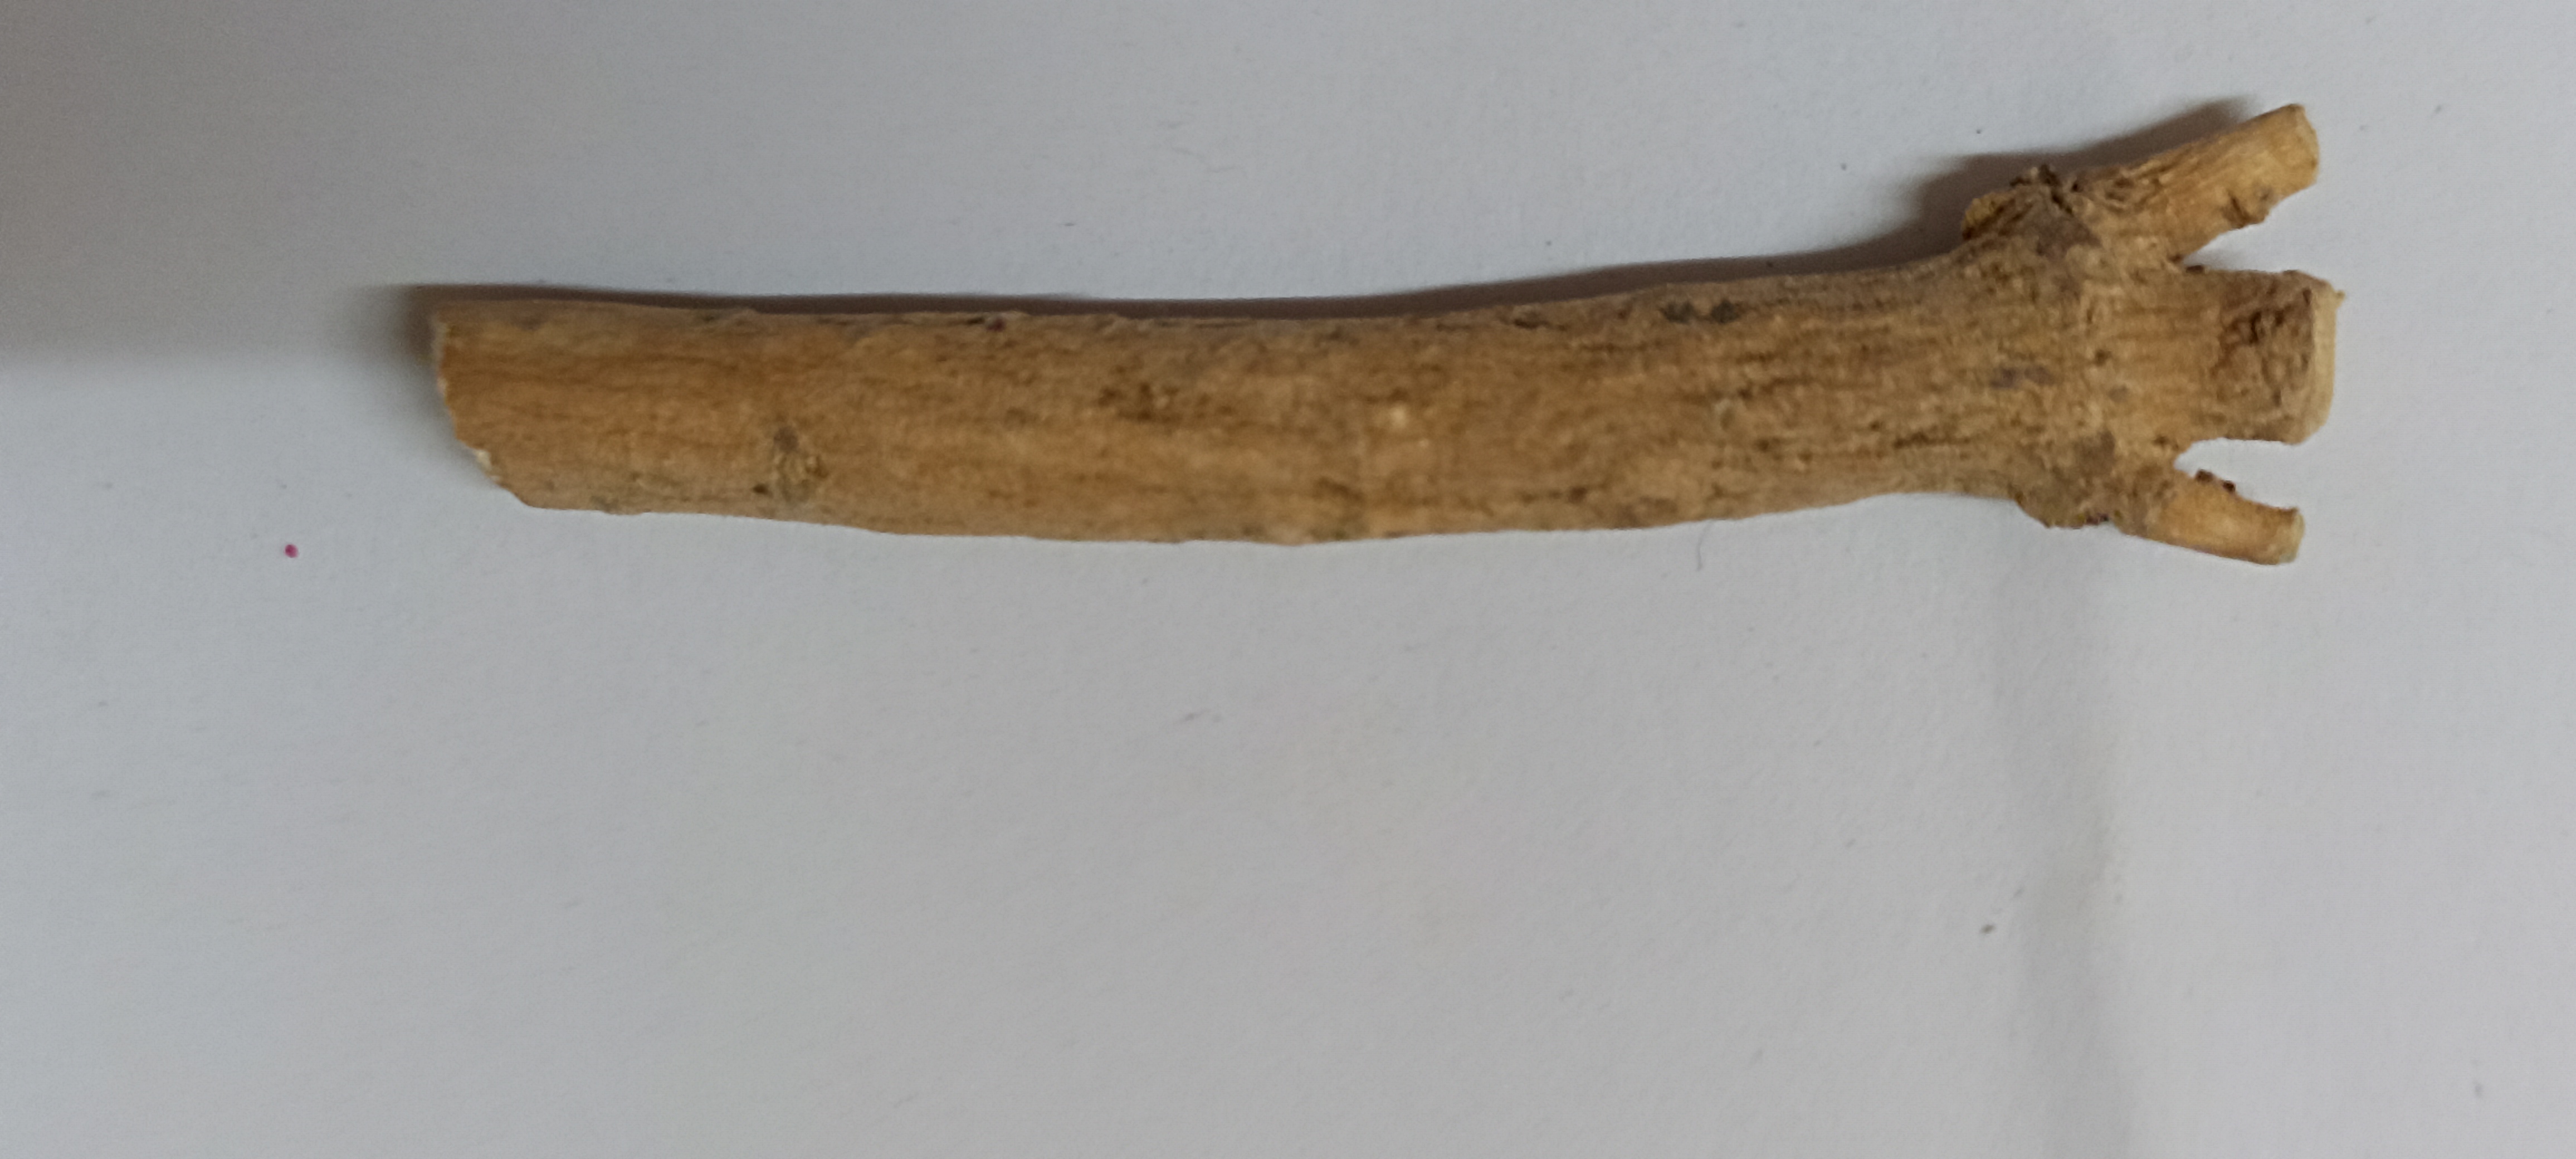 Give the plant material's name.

ashwagandha
